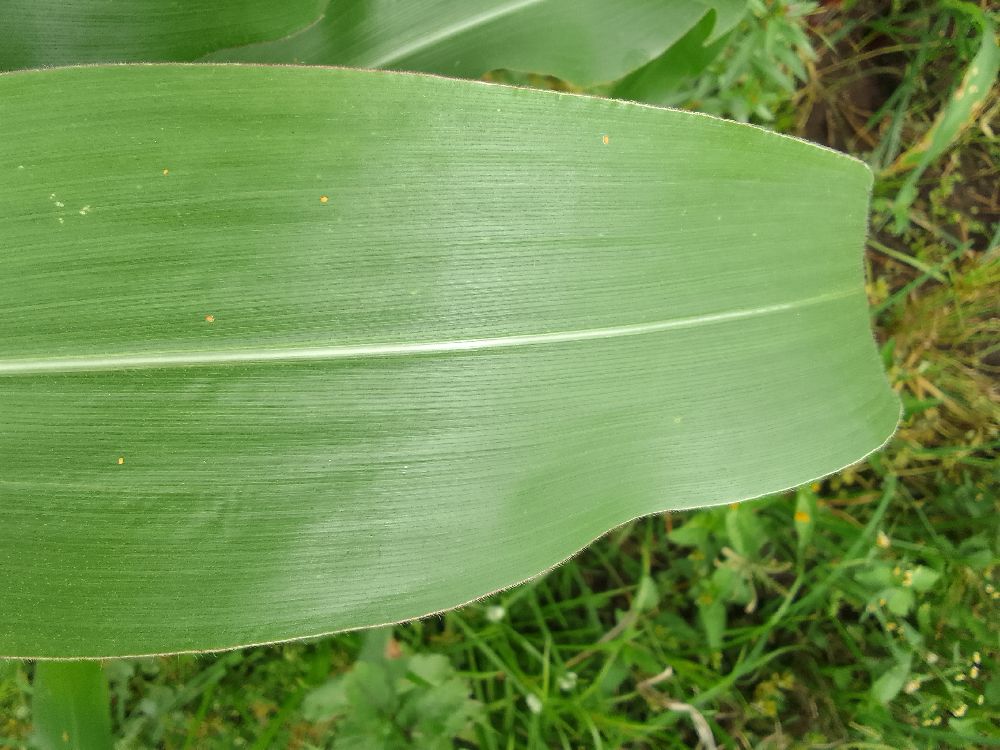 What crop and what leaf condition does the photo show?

maize, healthy
